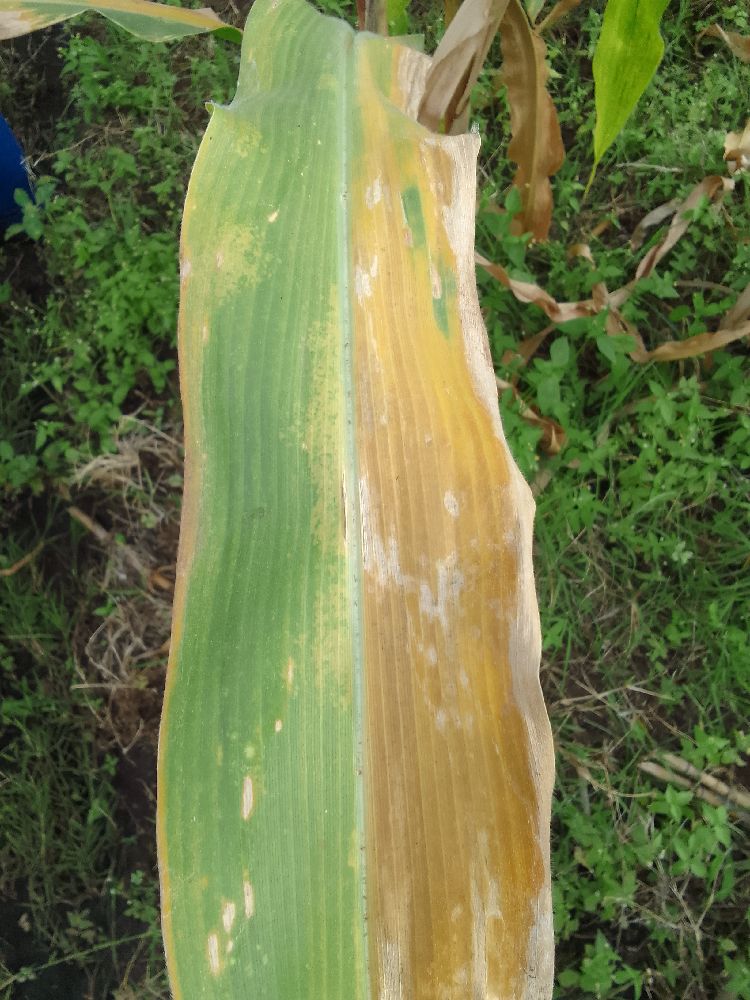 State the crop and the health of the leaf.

maize, maize lethal necrosis
